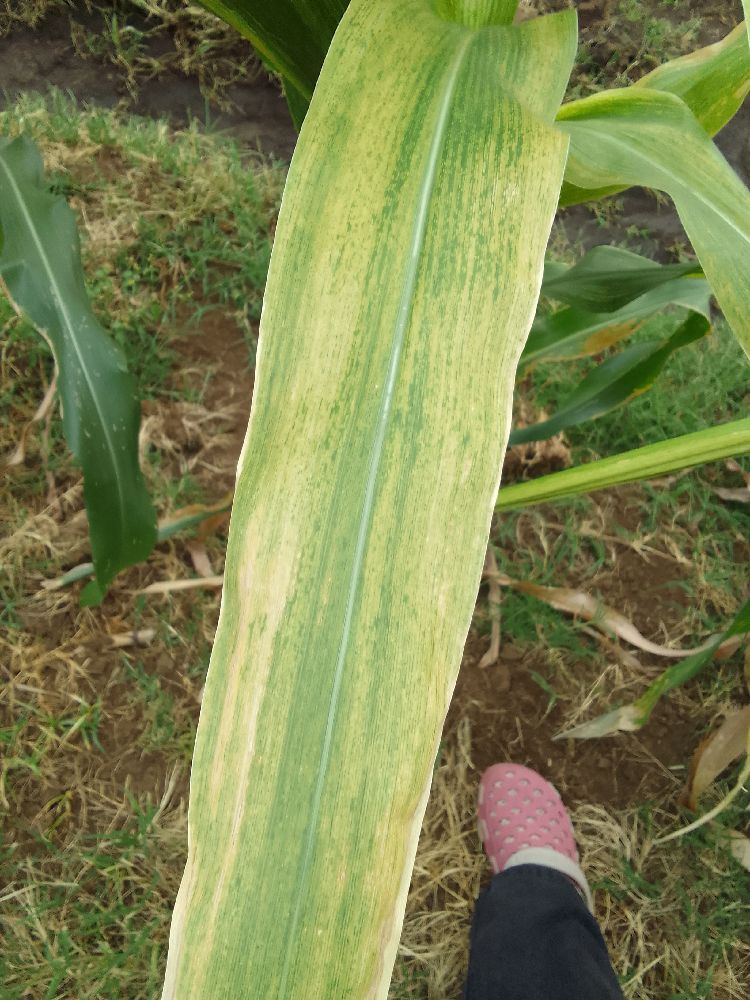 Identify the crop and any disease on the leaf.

maize, maize lethal necrosis
